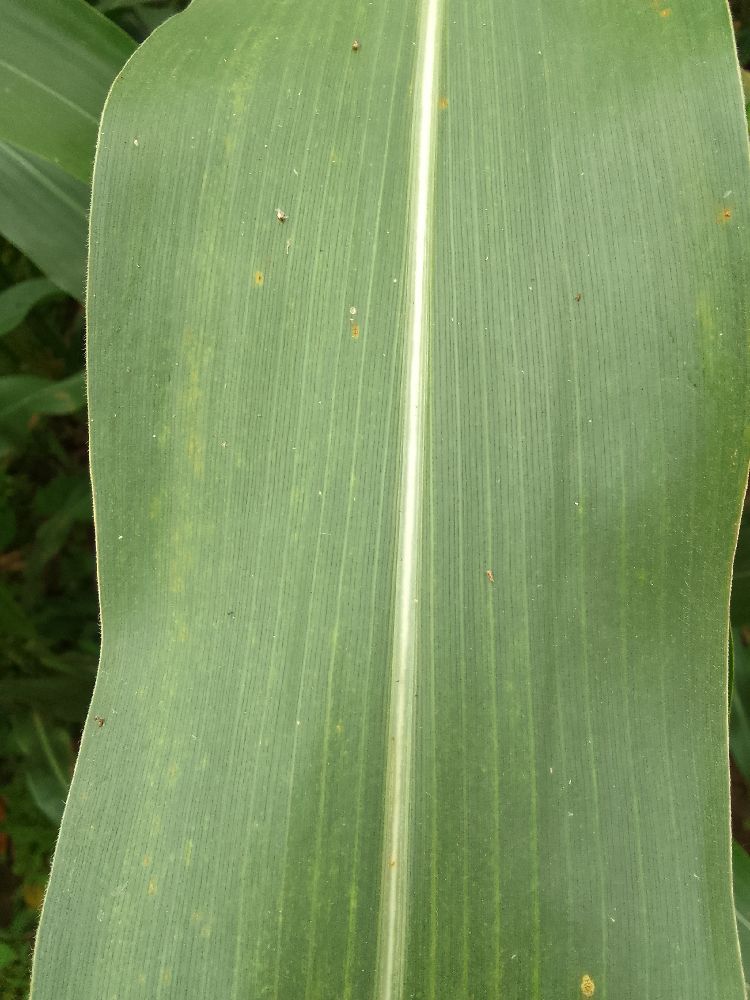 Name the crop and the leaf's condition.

maize, healthy
